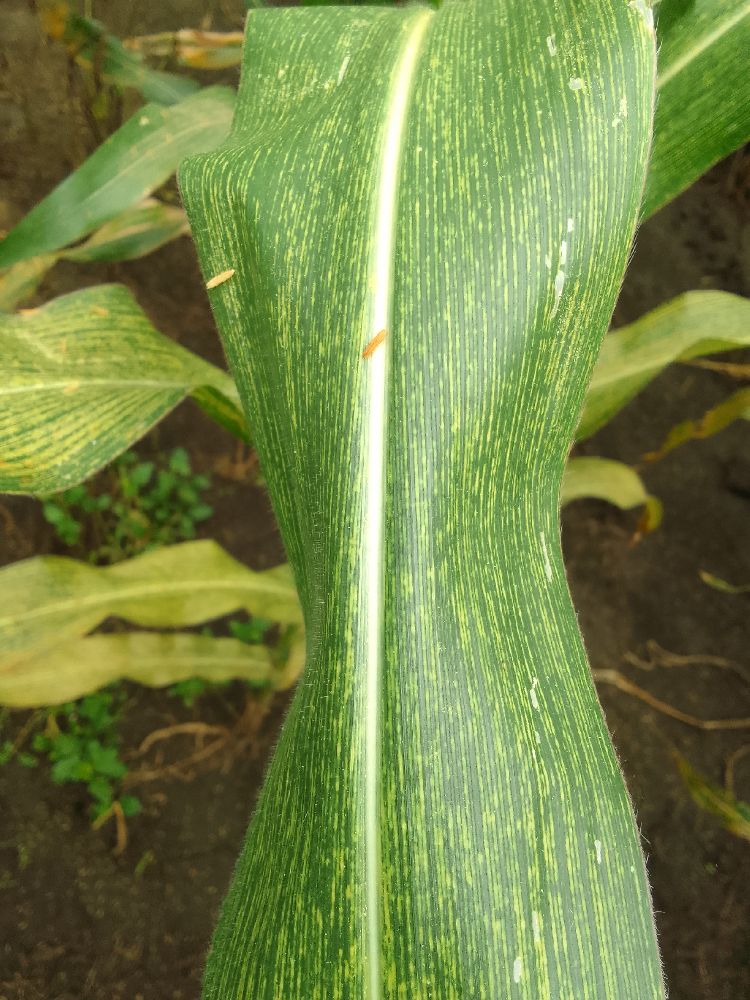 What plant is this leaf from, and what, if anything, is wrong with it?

maize, maize streak virus
